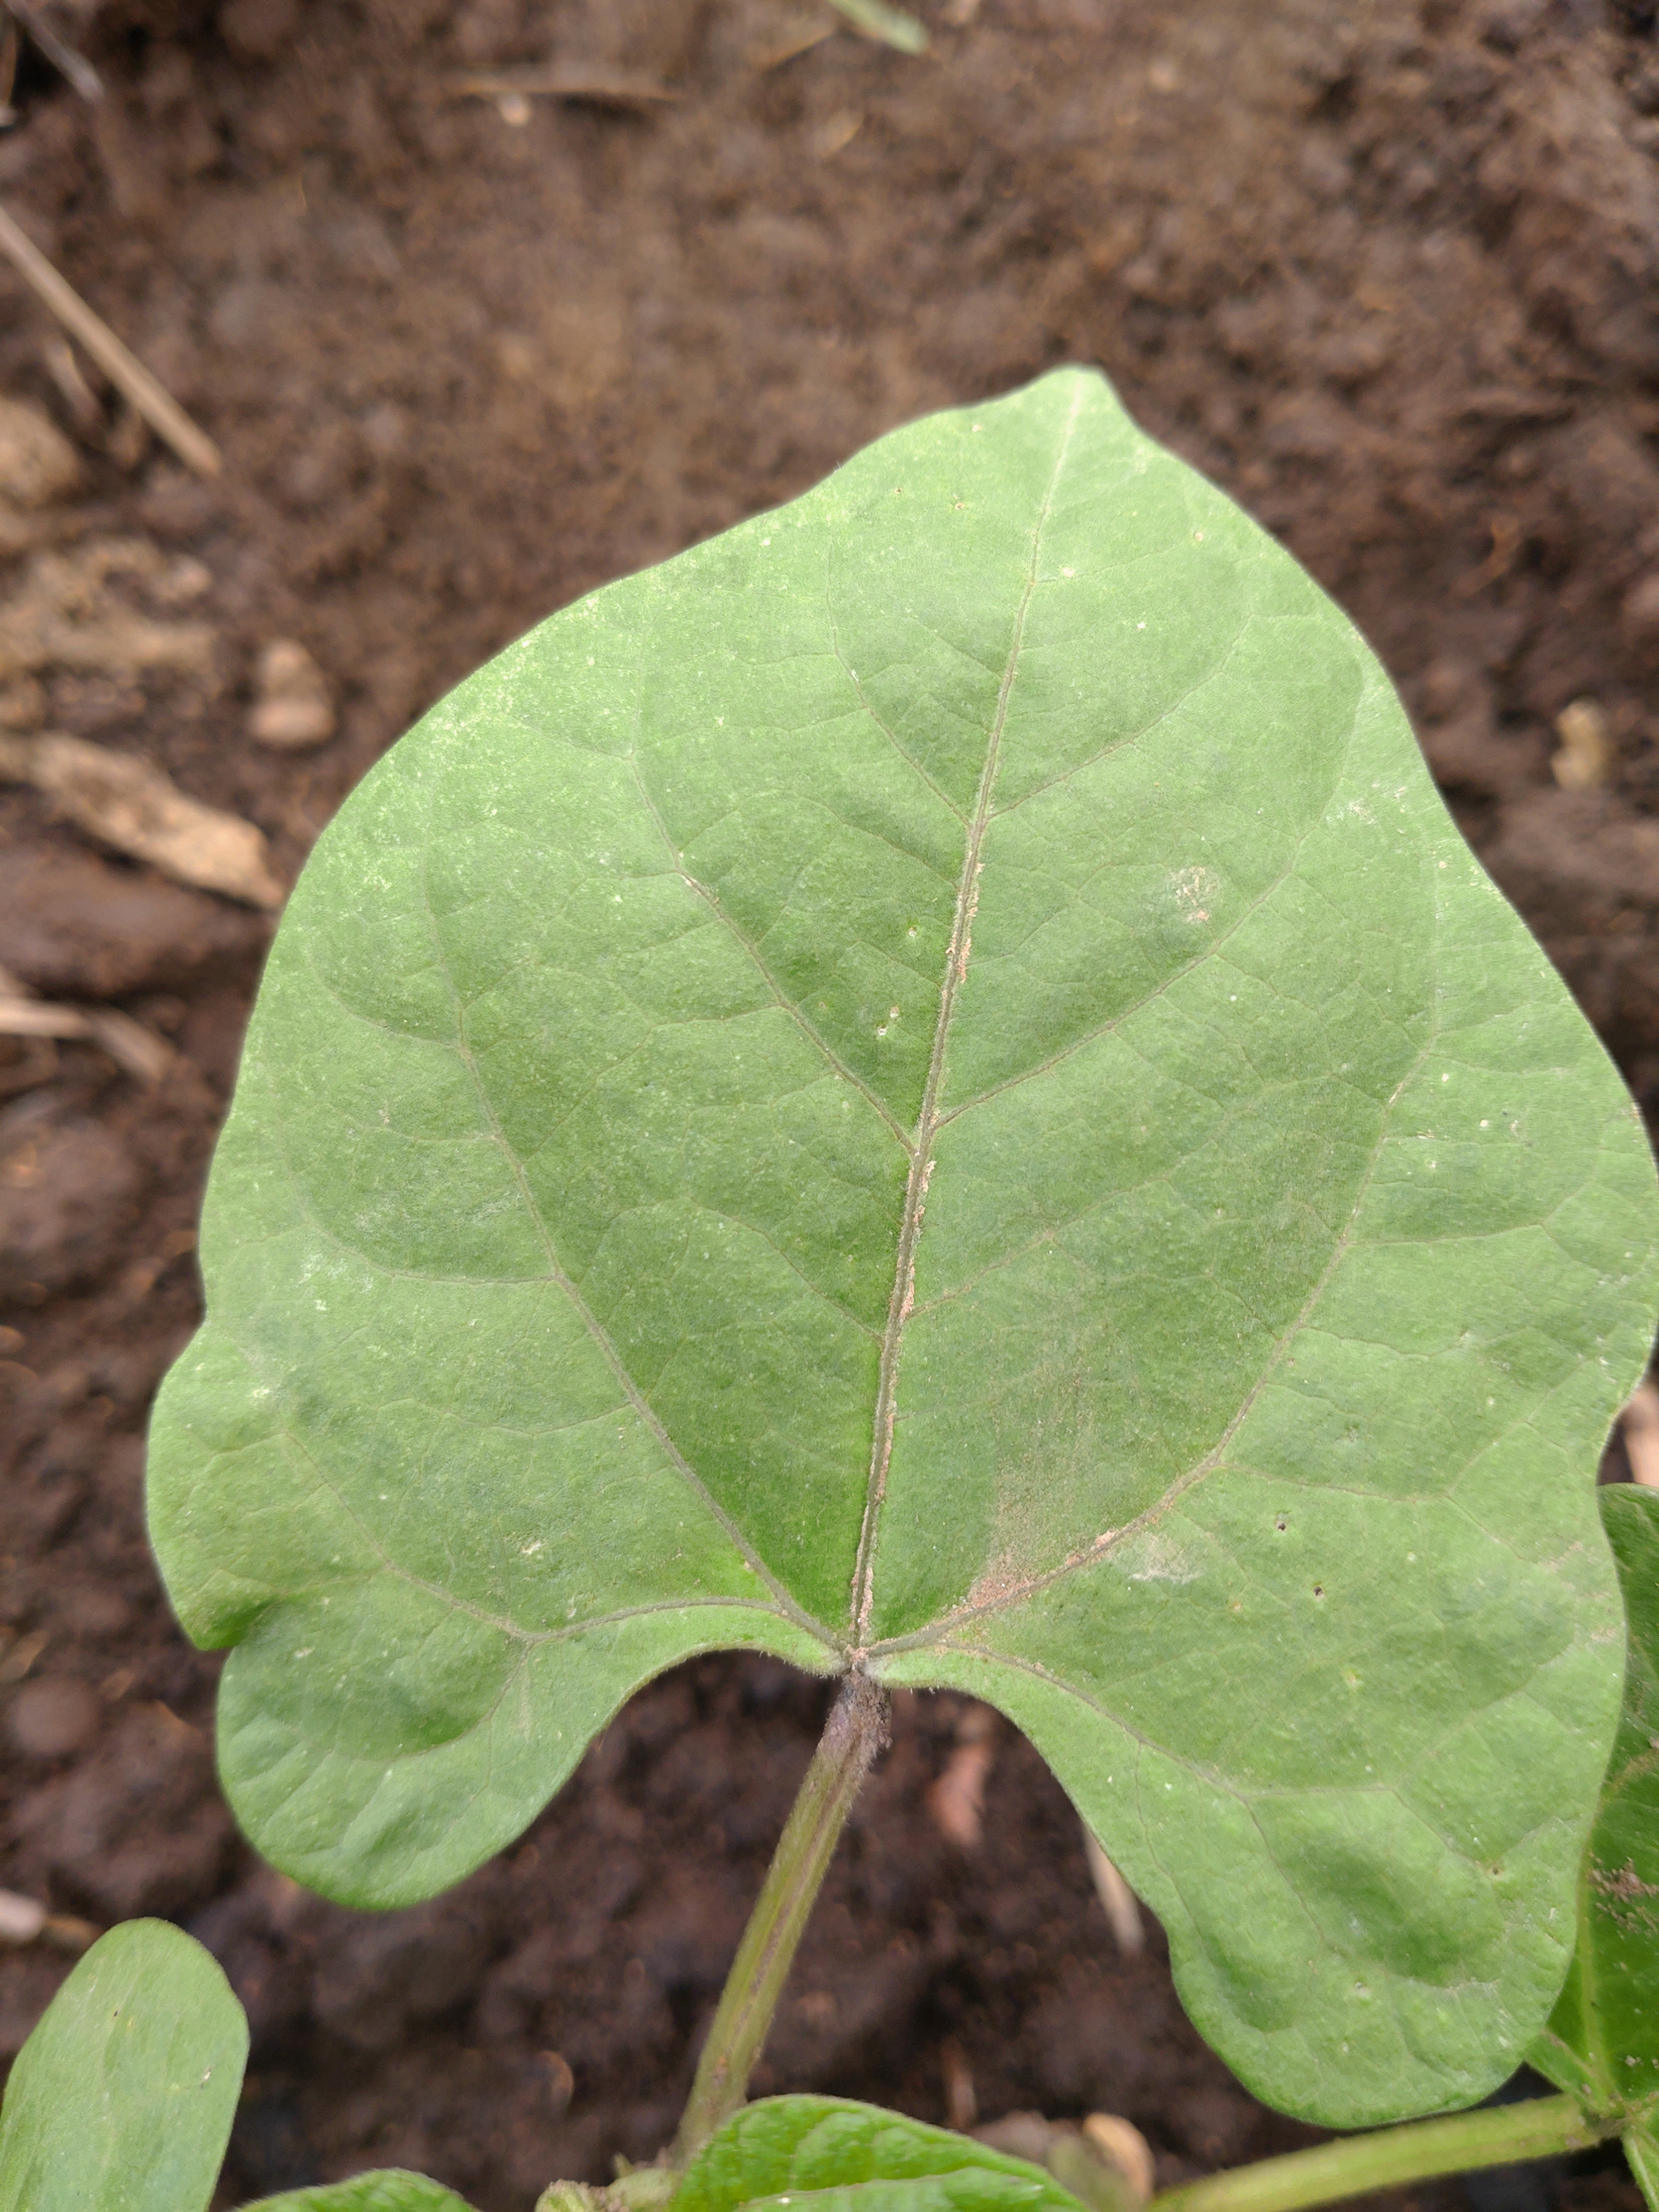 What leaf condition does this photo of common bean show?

healthy
